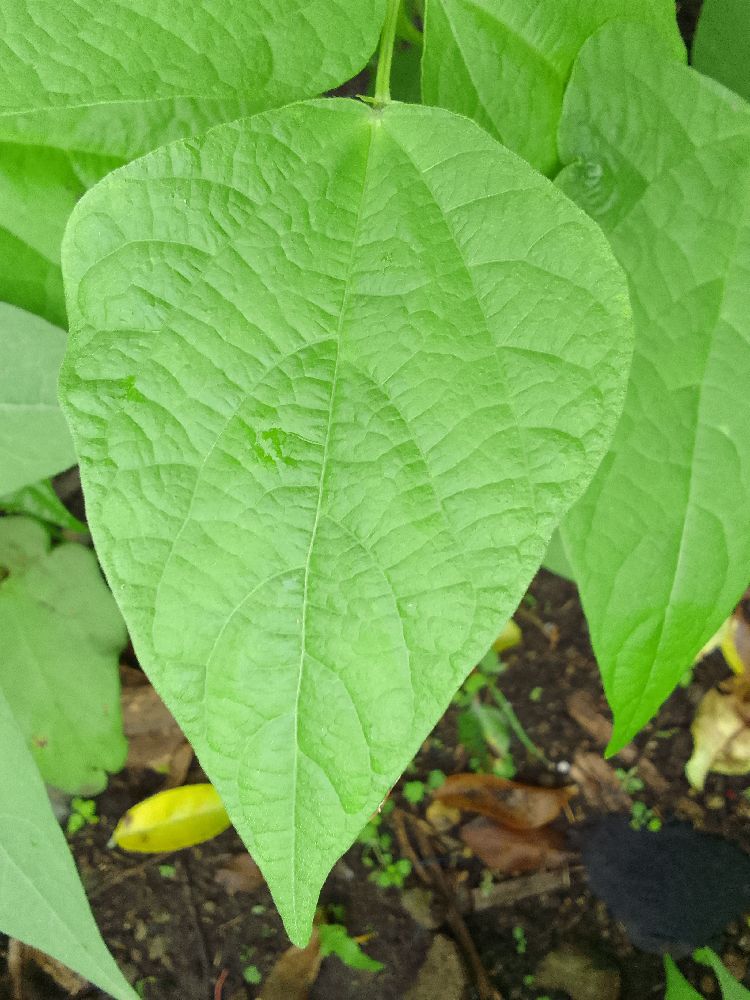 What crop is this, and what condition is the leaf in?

common bean, healthy
